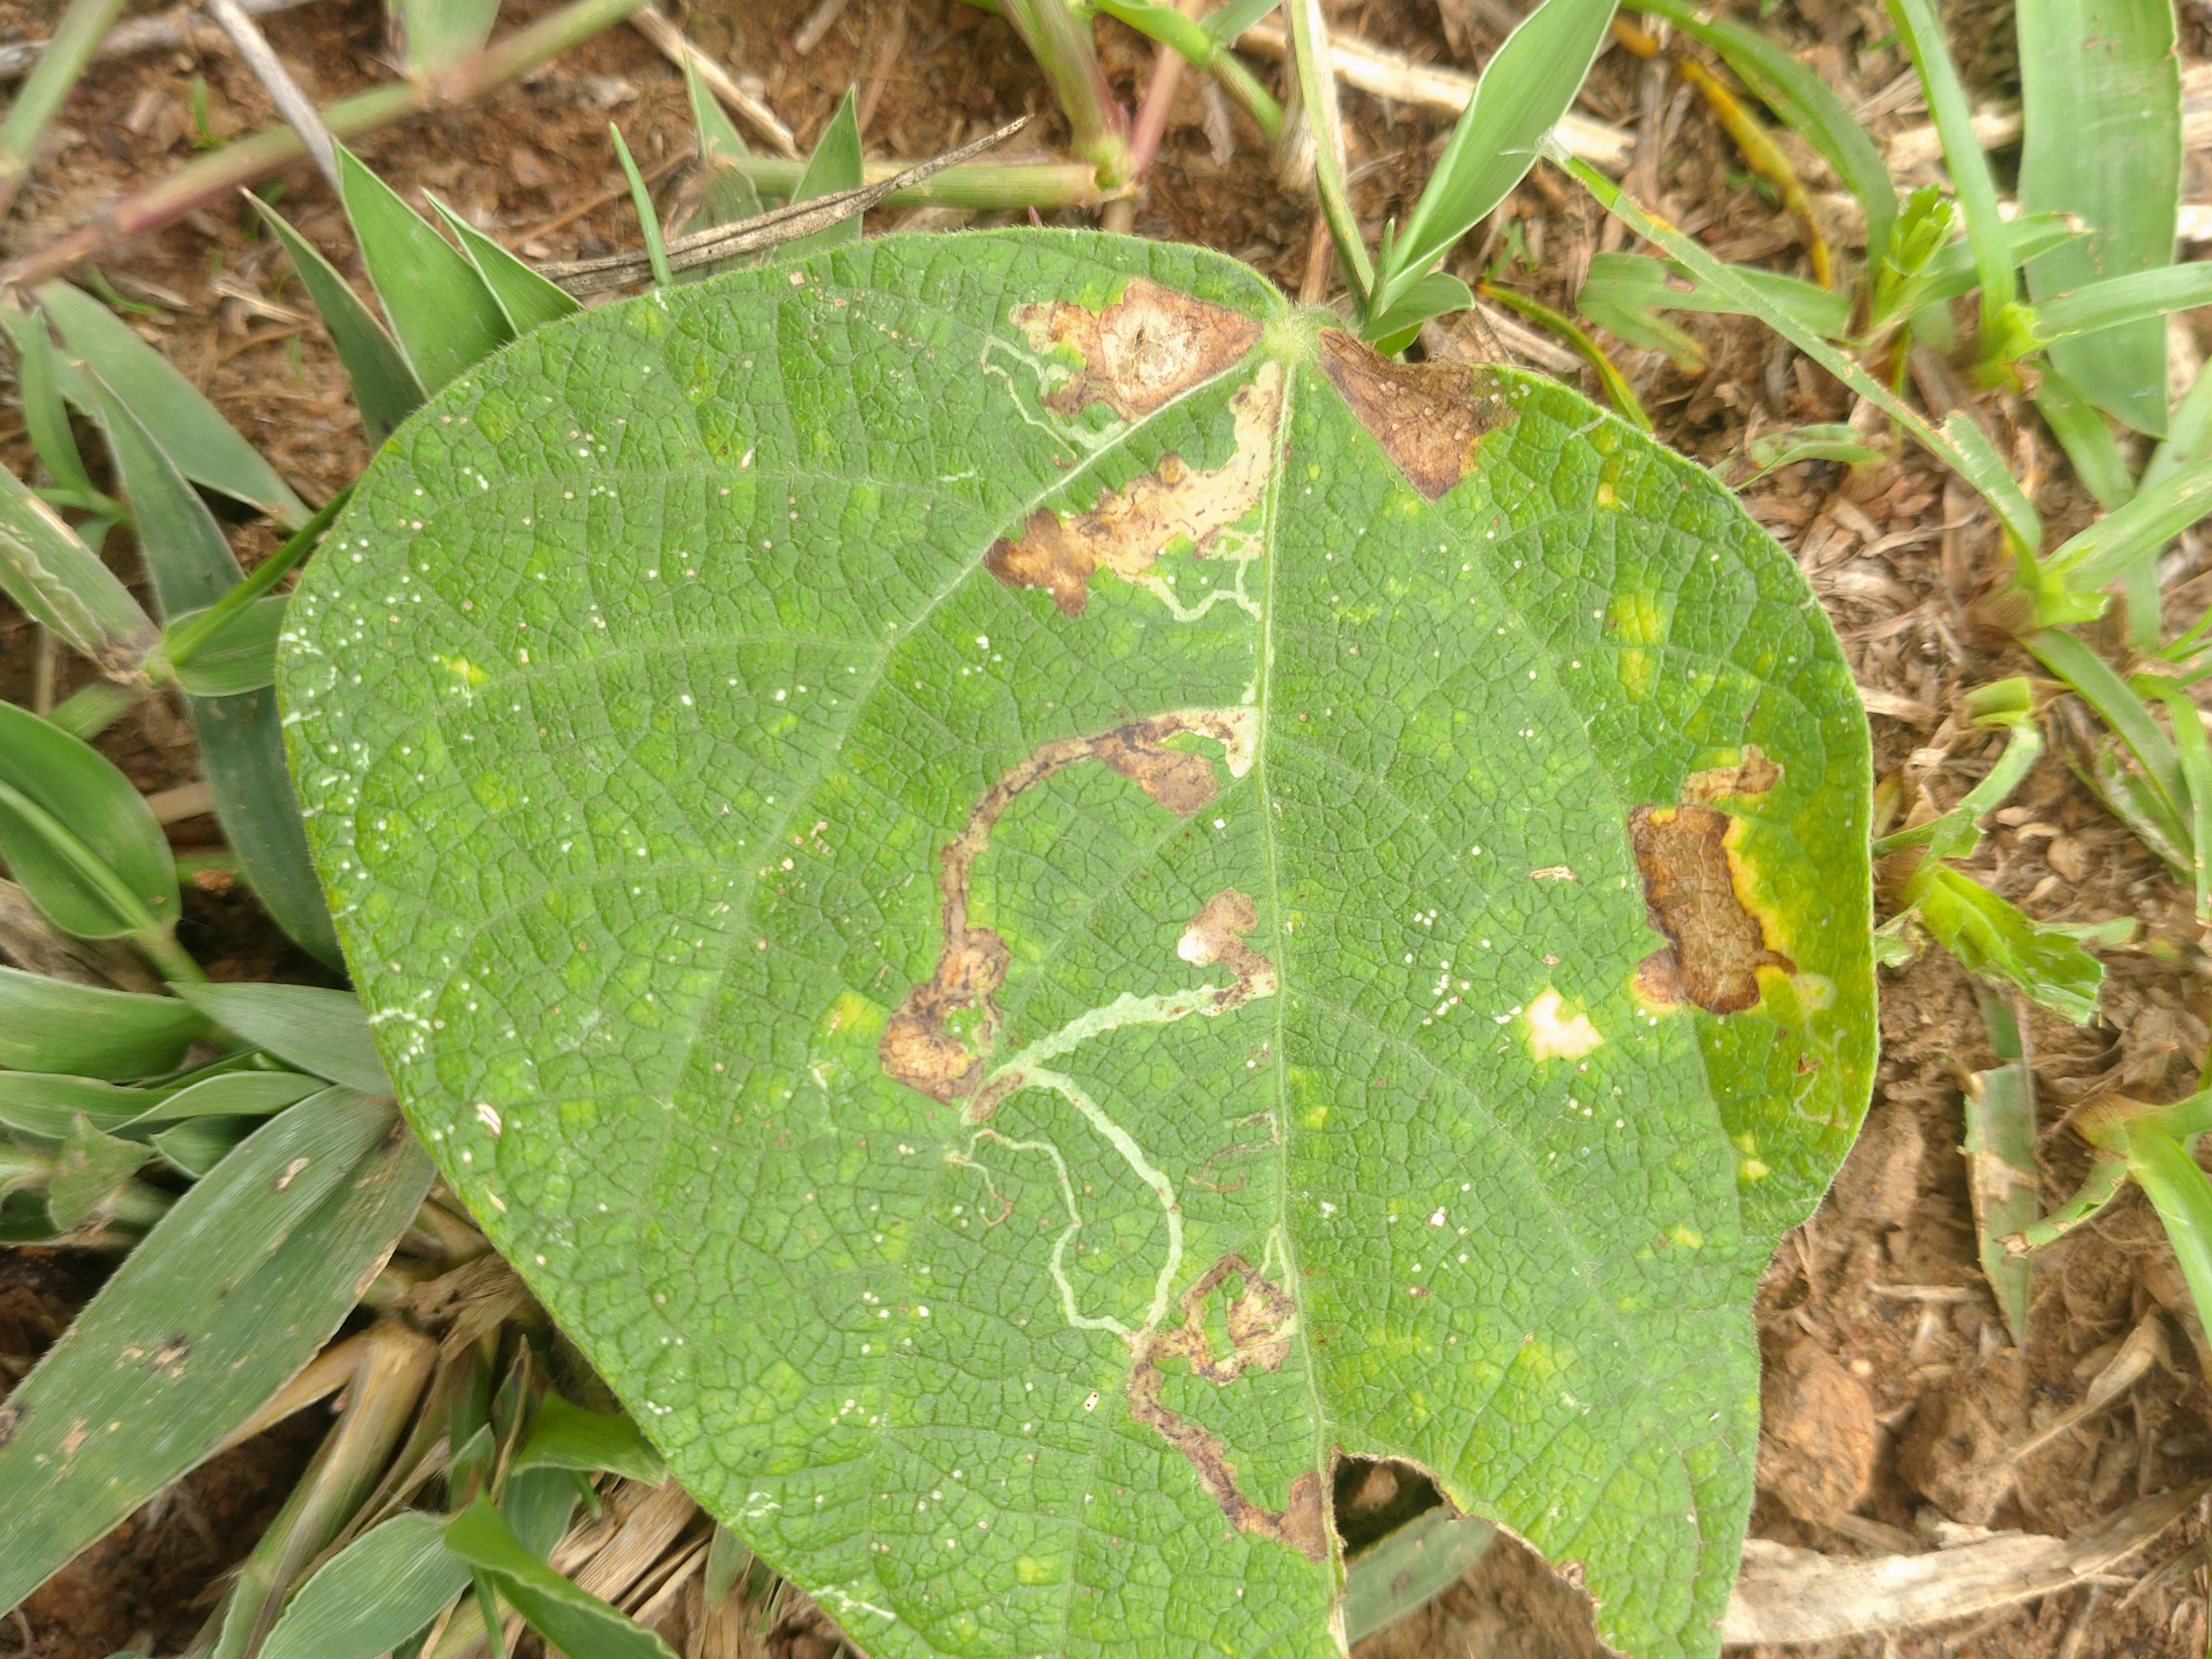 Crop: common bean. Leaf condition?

anthracnose
